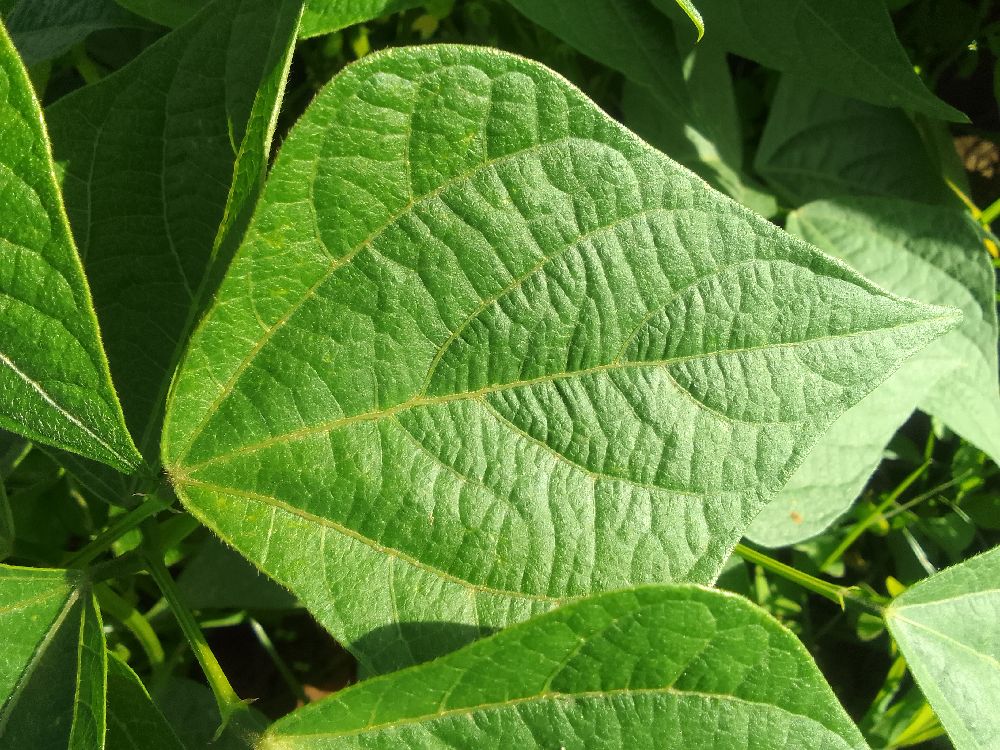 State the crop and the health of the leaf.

common bean, healthy
